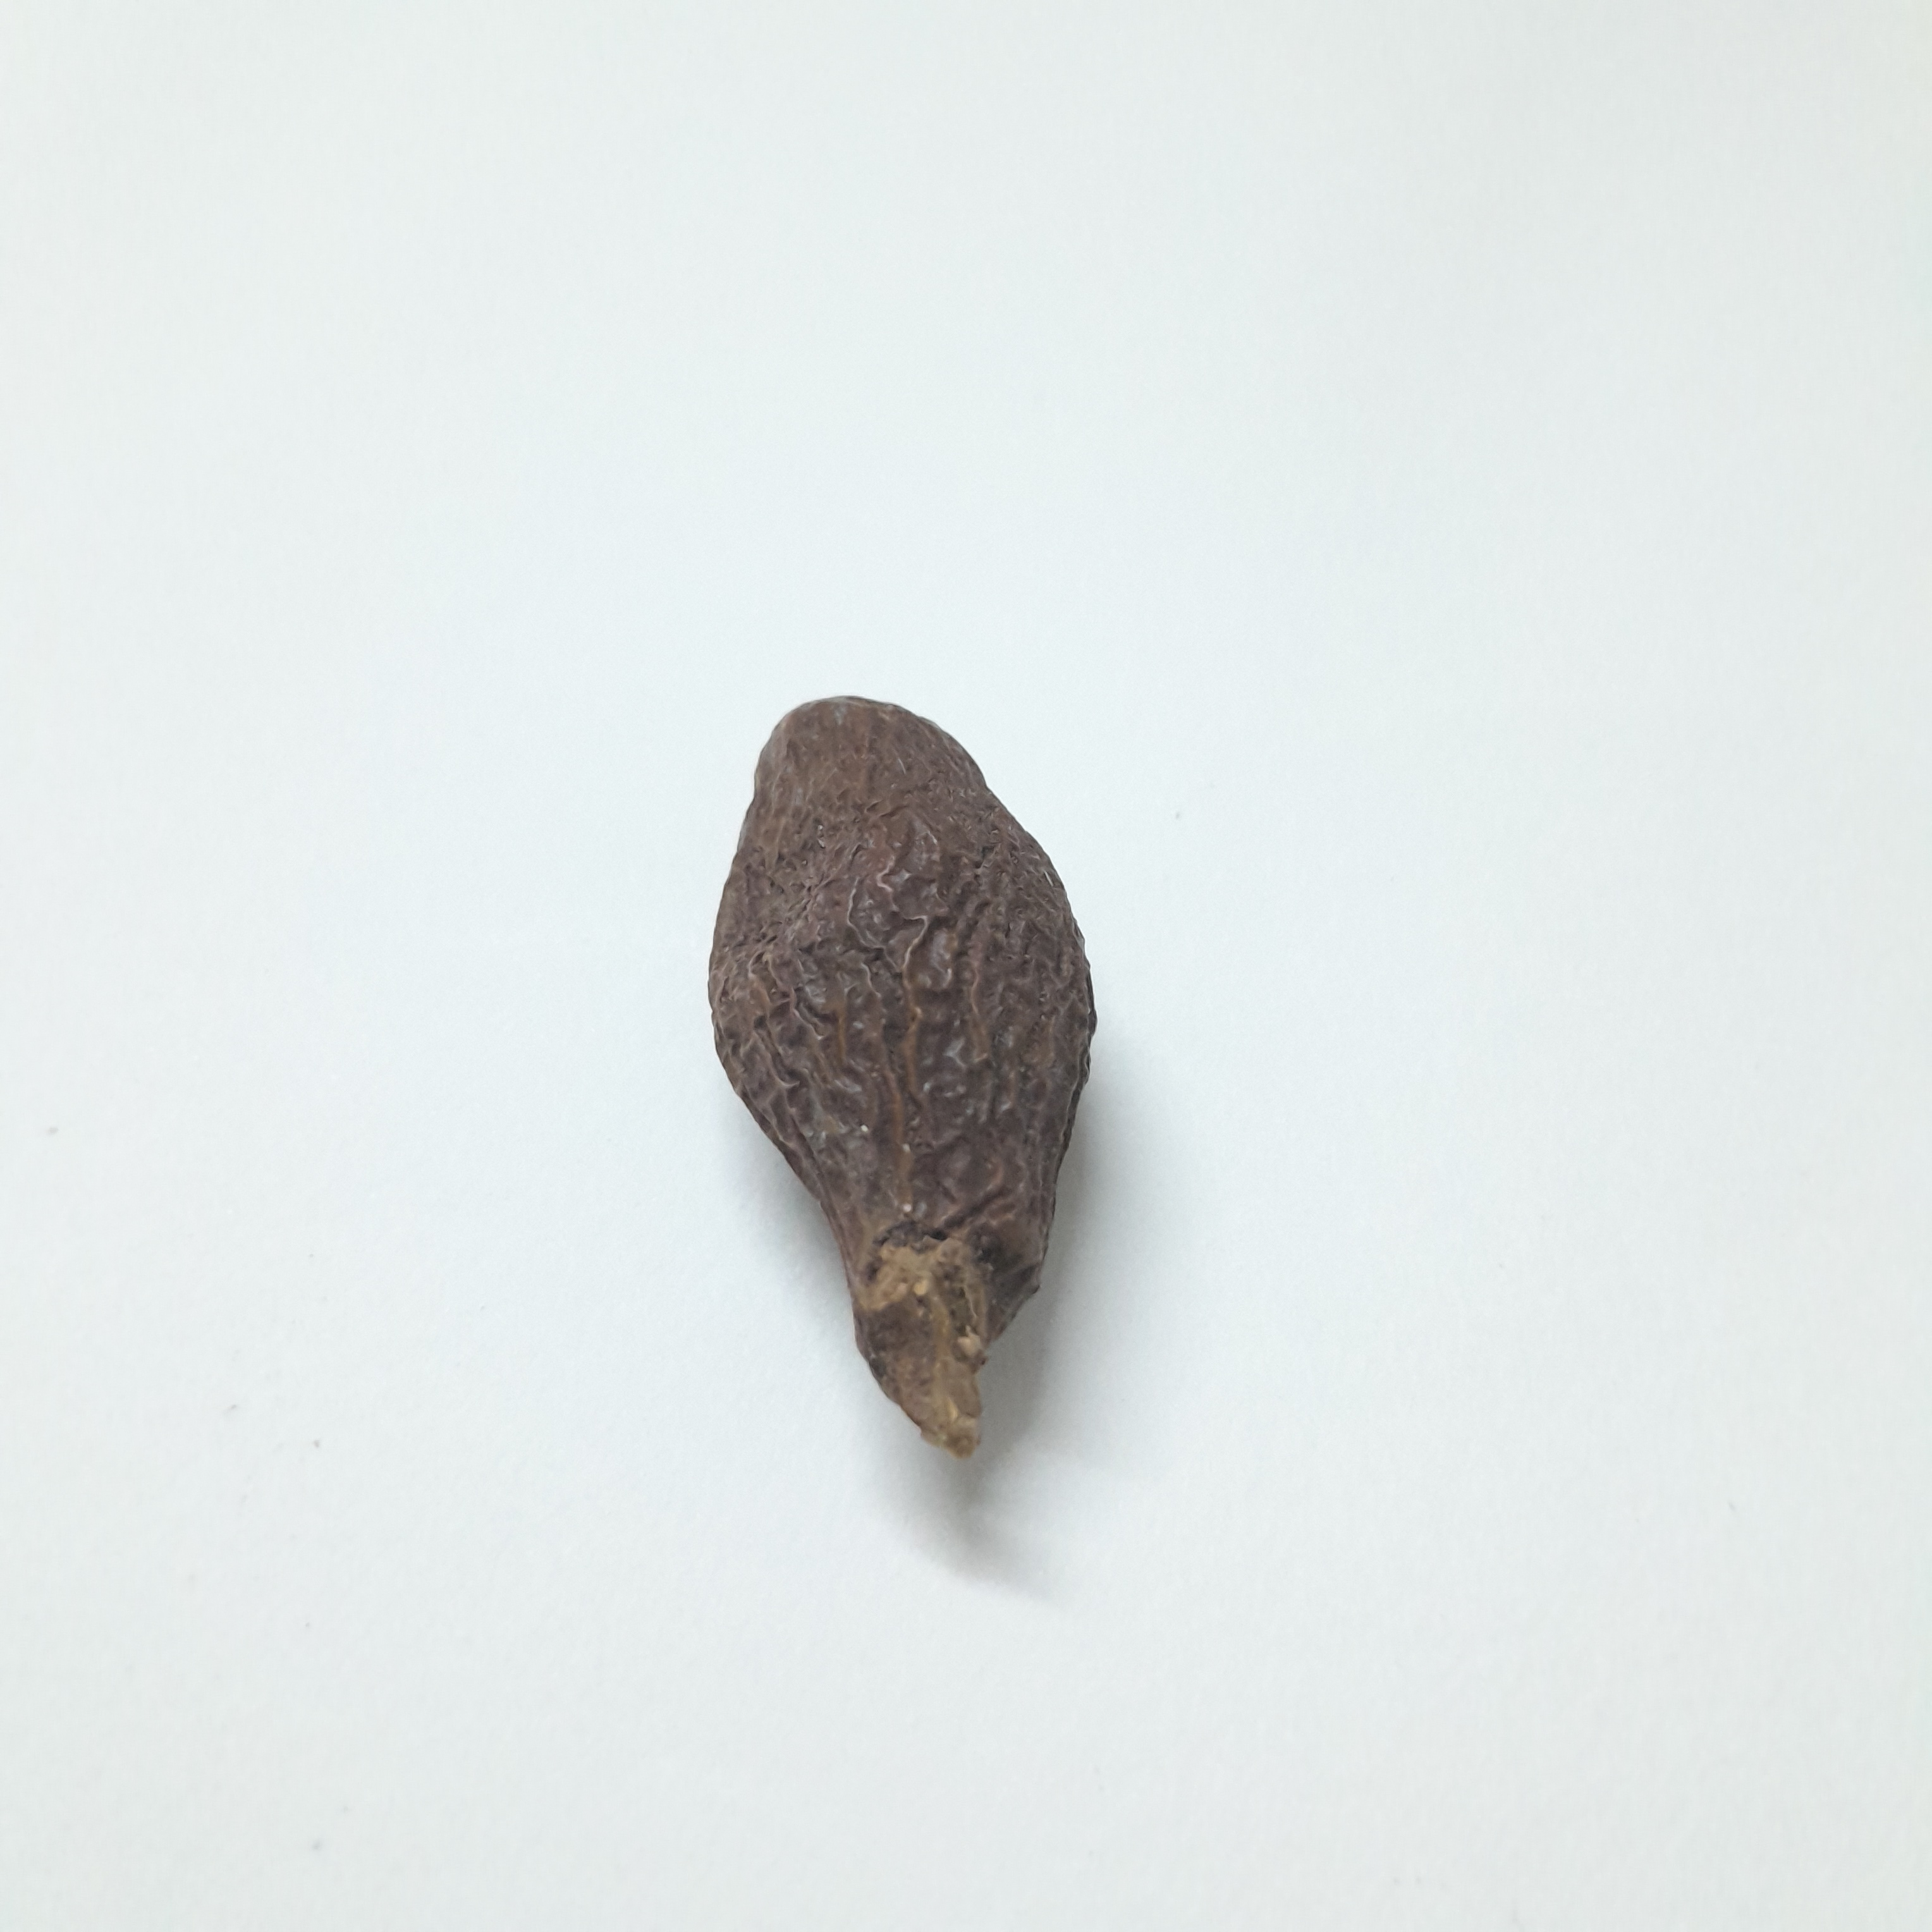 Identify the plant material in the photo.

niranjanphal
